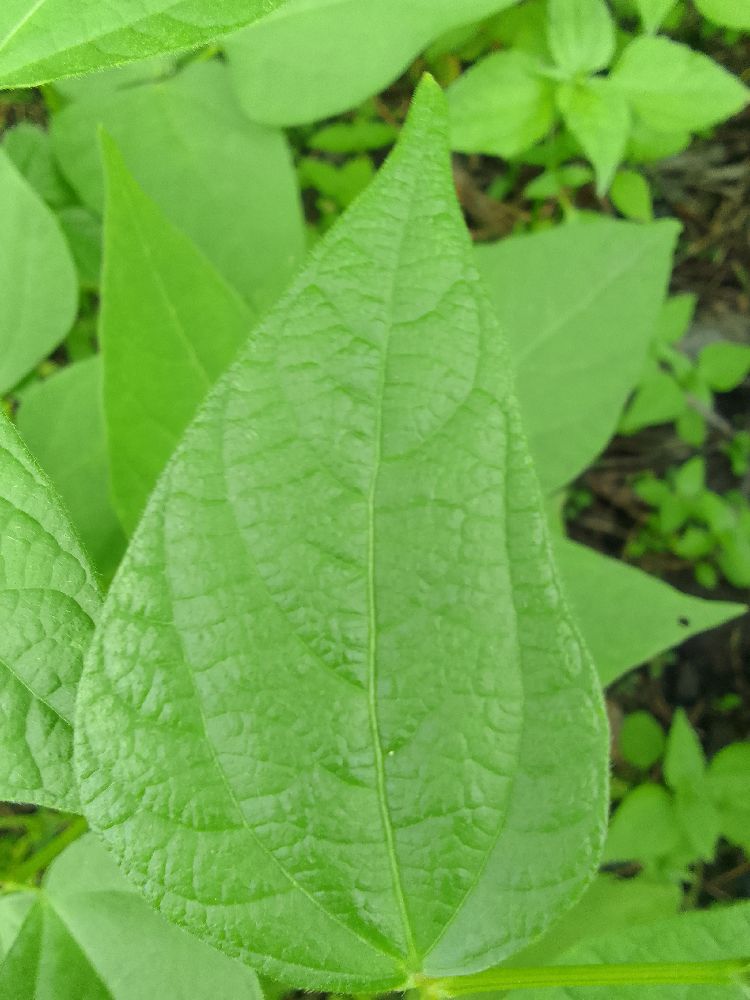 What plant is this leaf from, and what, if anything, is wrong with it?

common bean, healthy
